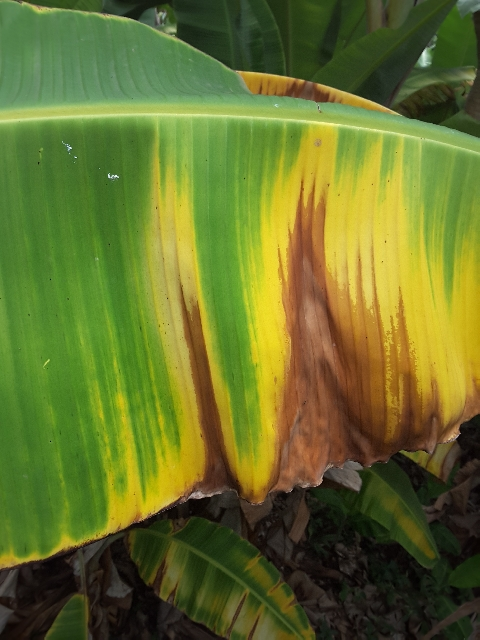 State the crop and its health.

banana, fusarium wilt race 1
